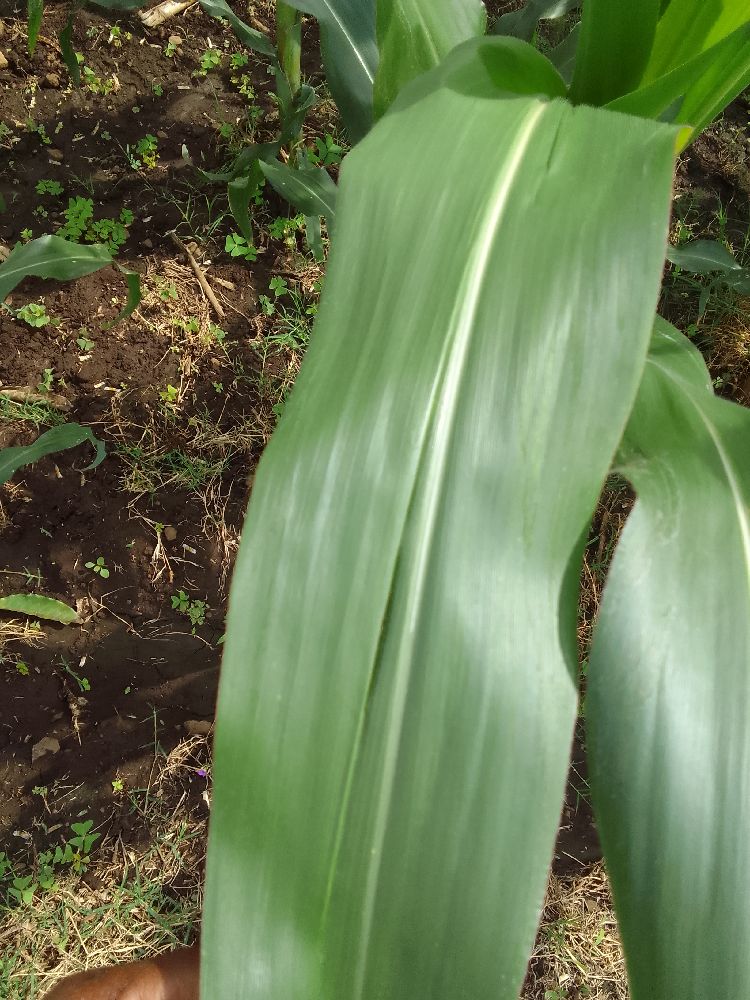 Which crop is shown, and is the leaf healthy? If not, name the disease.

maize, healthy
